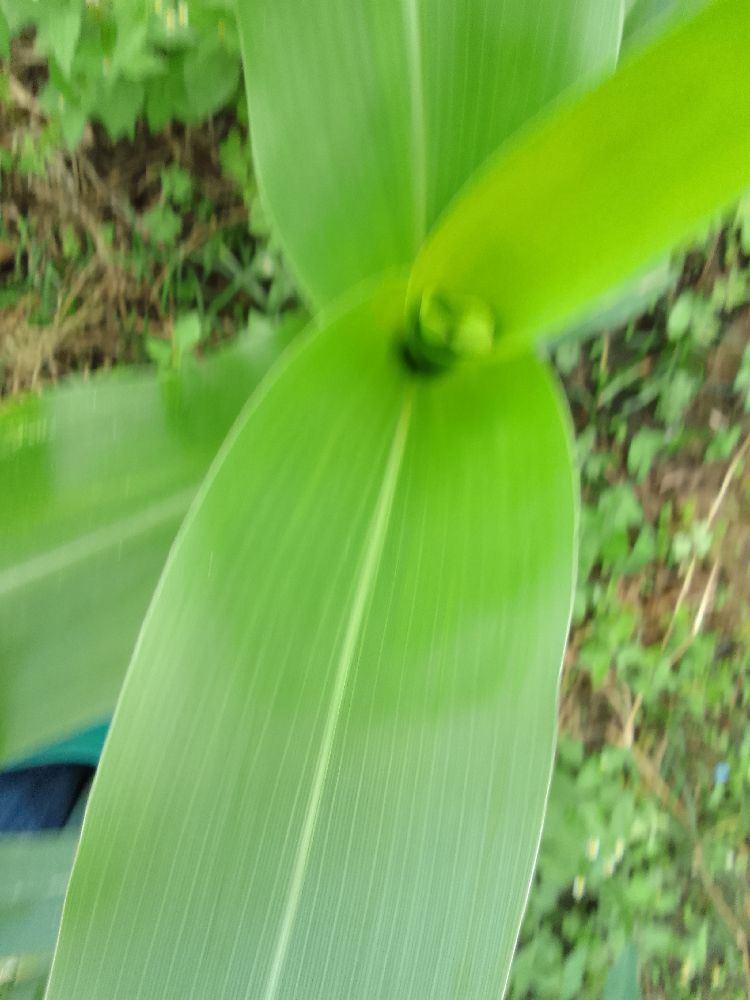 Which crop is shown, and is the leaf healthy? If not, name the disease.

maize, healthy
